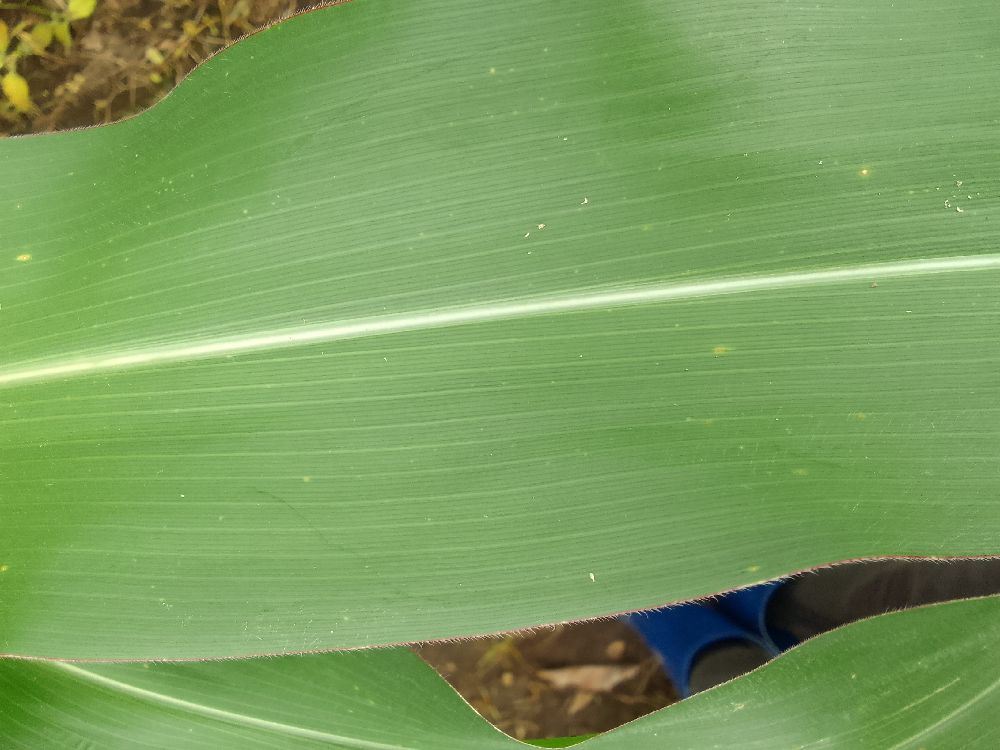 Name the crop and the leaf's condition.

maize, healthy
